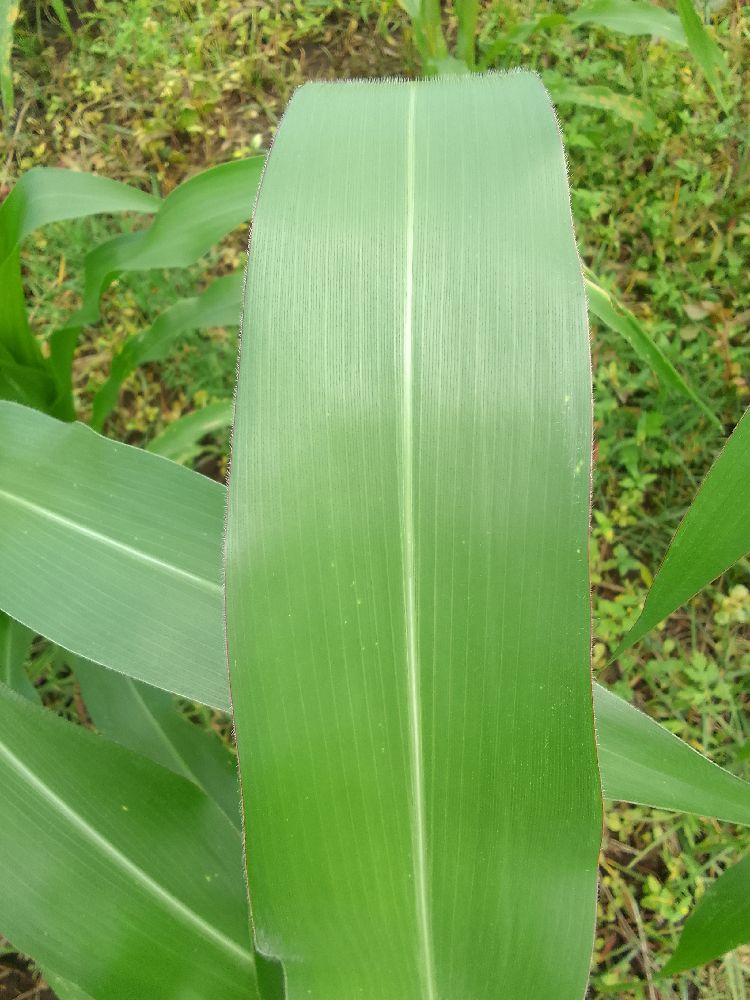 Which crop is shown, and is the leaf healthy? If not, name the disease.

maize, healthy
